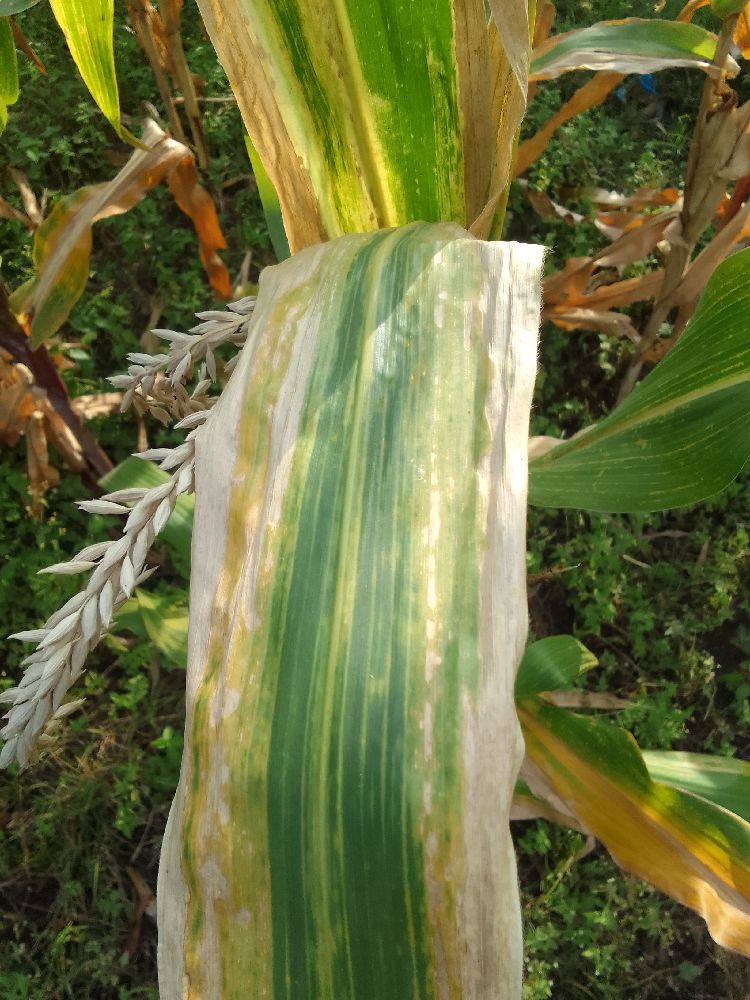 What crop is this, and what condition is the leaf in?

maize, maize lethal necrosis
